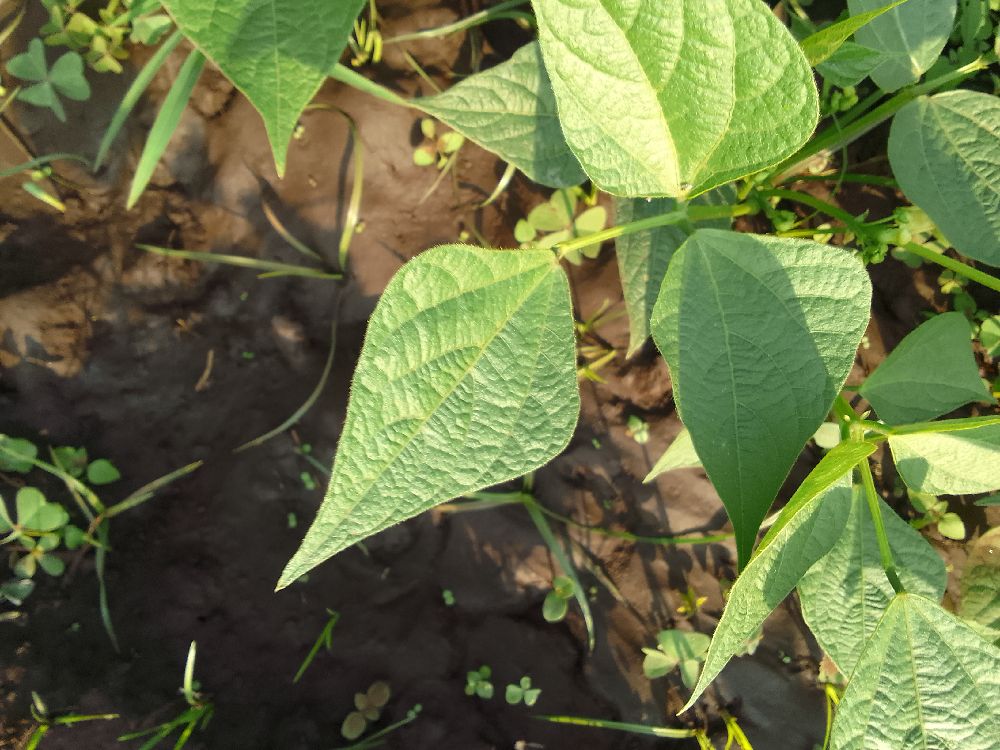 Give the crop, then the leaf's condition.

common bean, healthy
